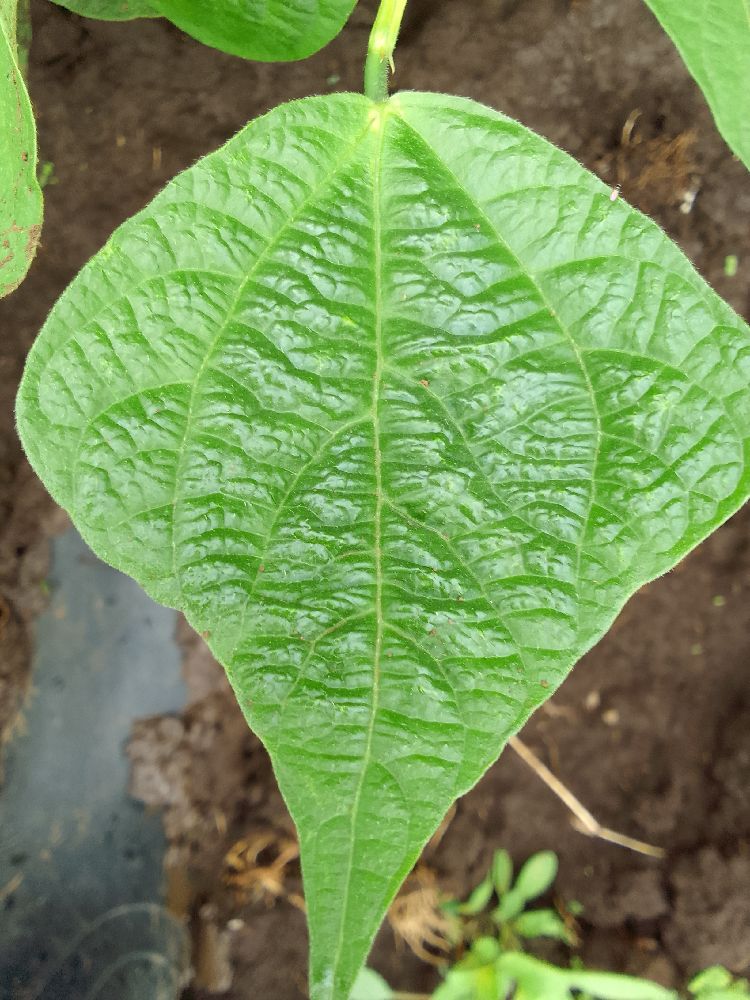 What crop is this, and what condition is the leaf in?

common bean, healthy
